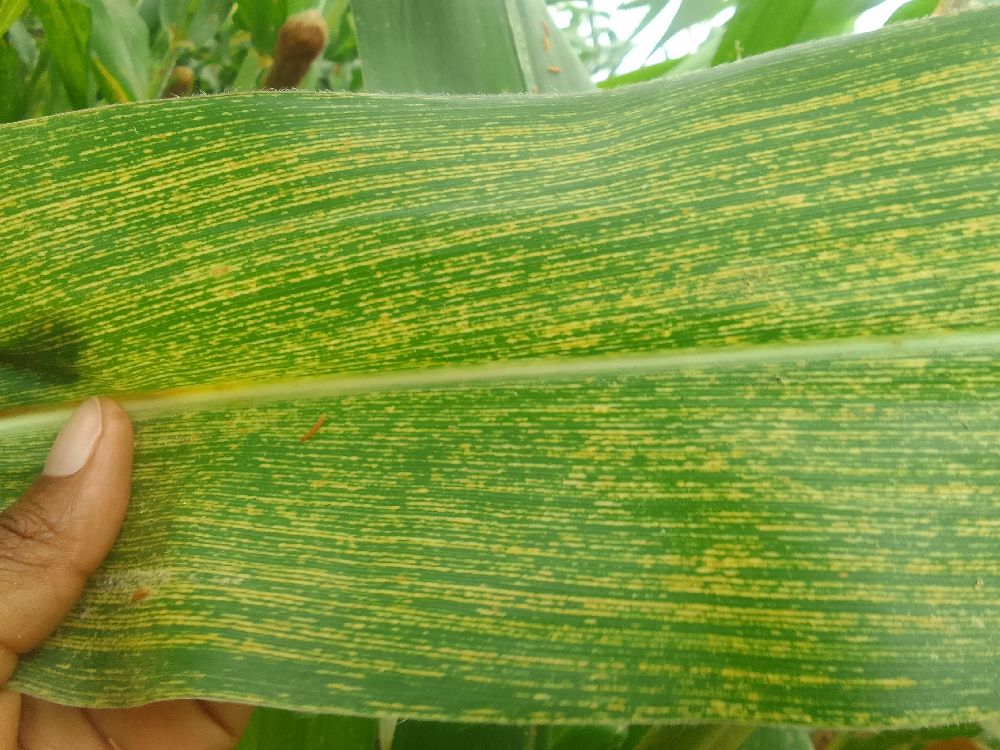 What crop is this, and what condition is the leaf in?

maize, maize streak virus
